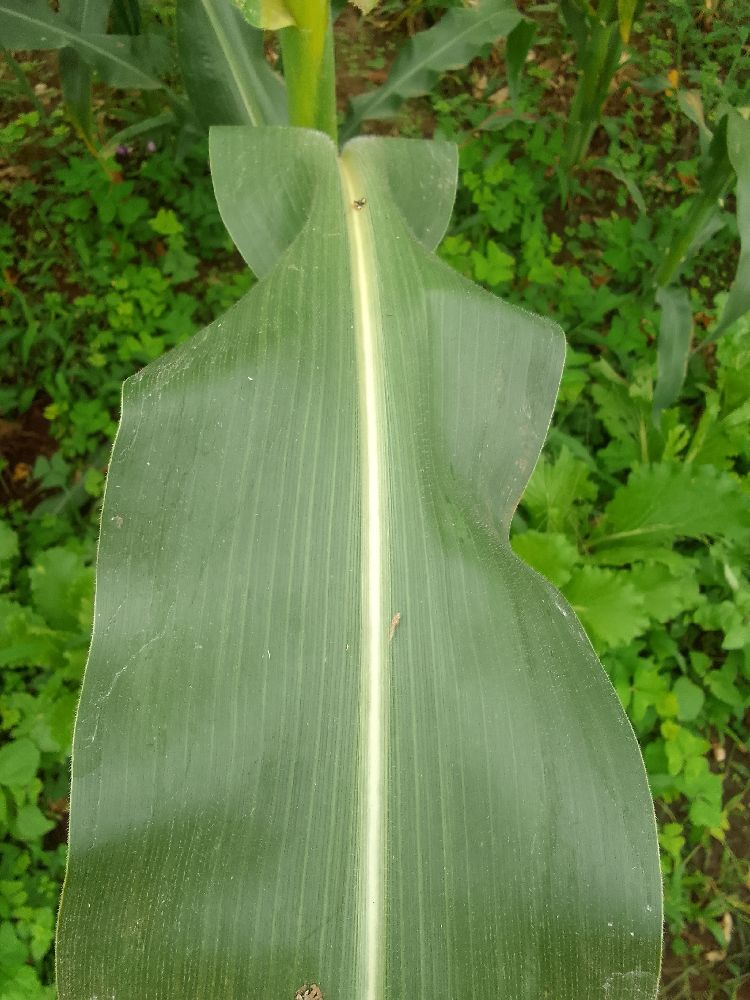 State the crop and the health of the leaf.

maize, healthy
